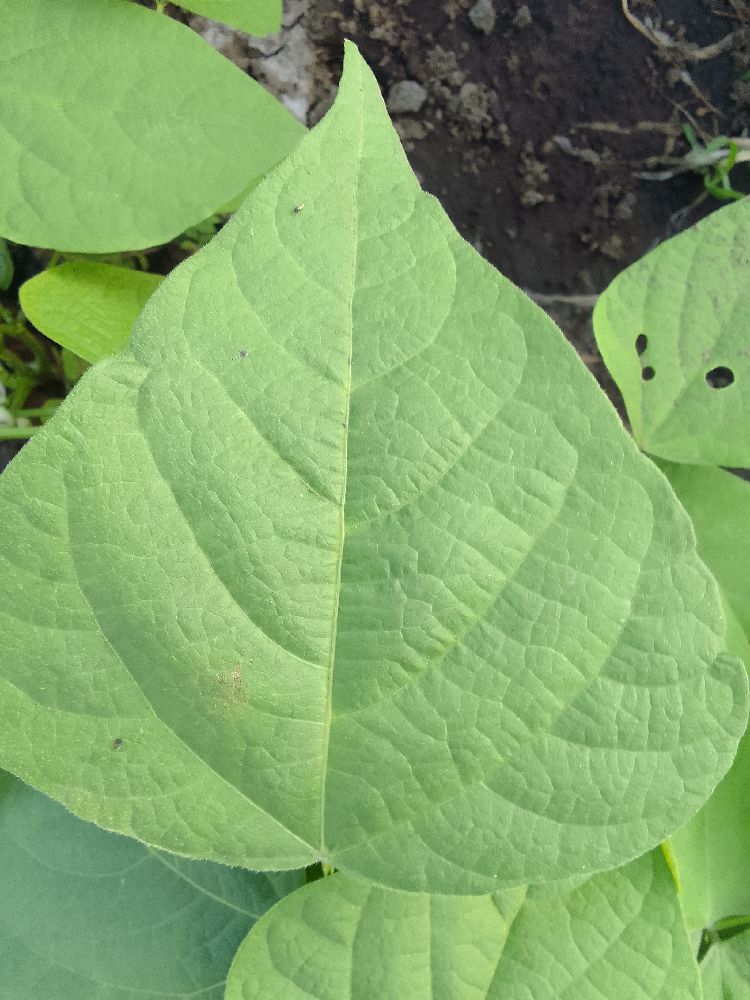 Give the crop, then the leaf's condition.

common bean, healthy
